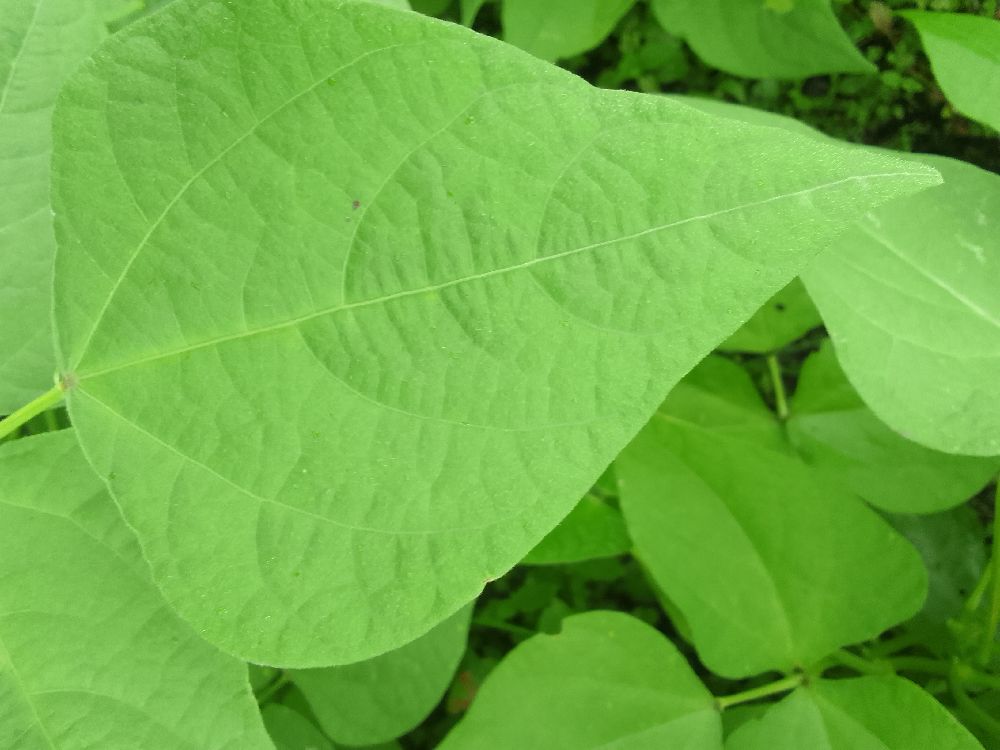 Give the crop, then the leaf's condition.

common bean, healthy
